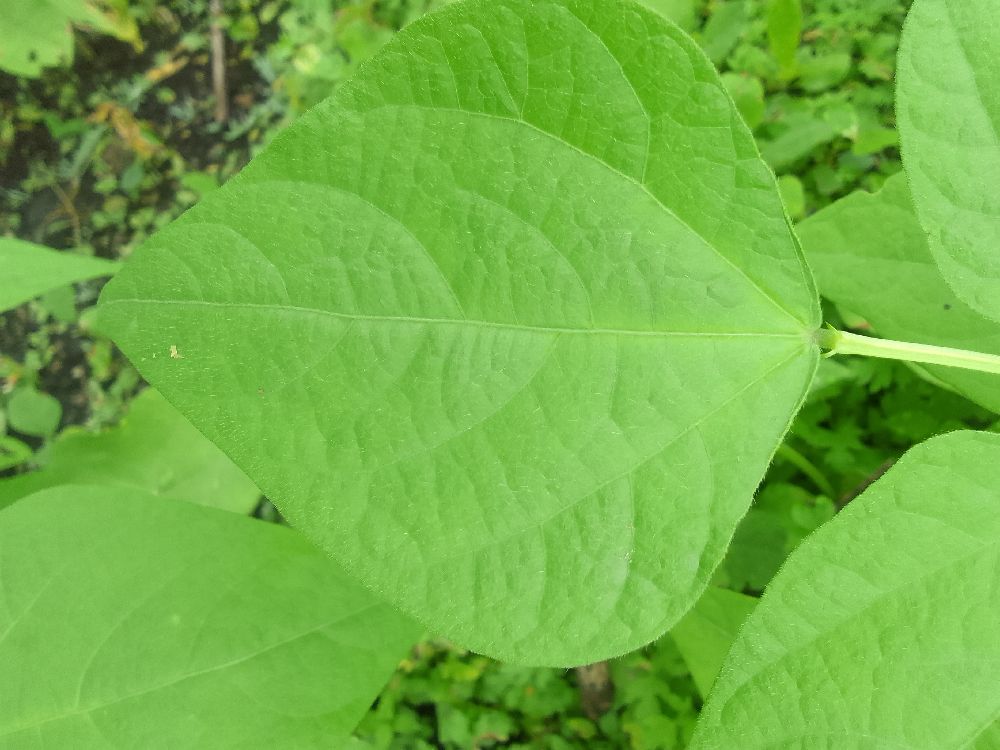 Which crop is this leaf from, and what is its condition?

common bean, healthy
